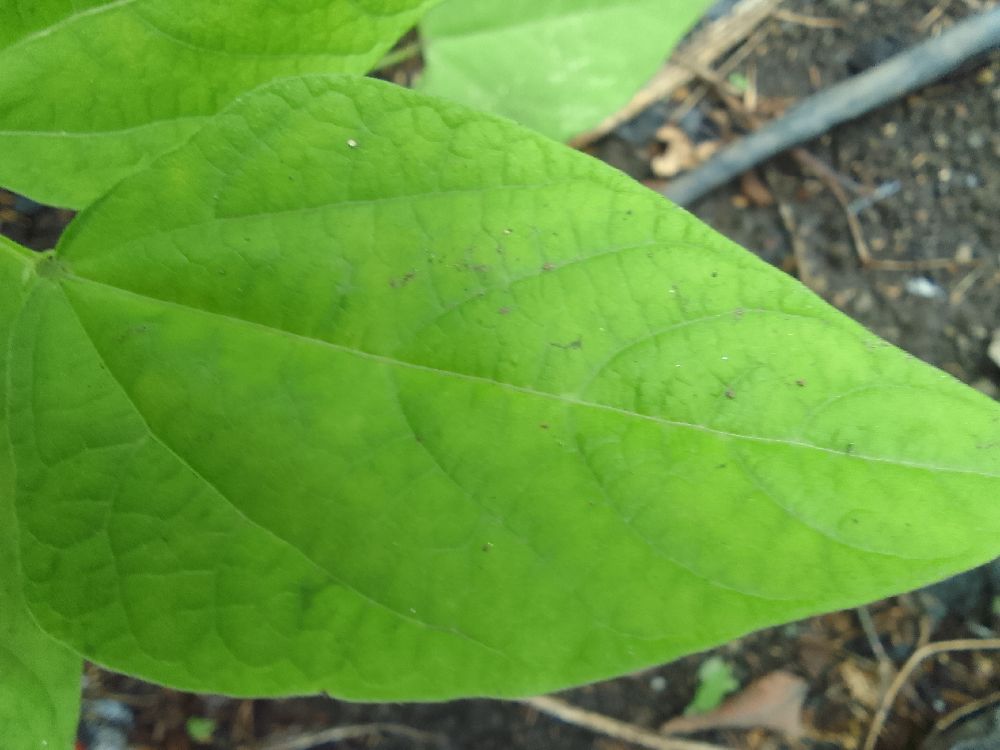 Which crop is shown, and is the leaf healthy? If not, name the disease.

common bean, healthy
